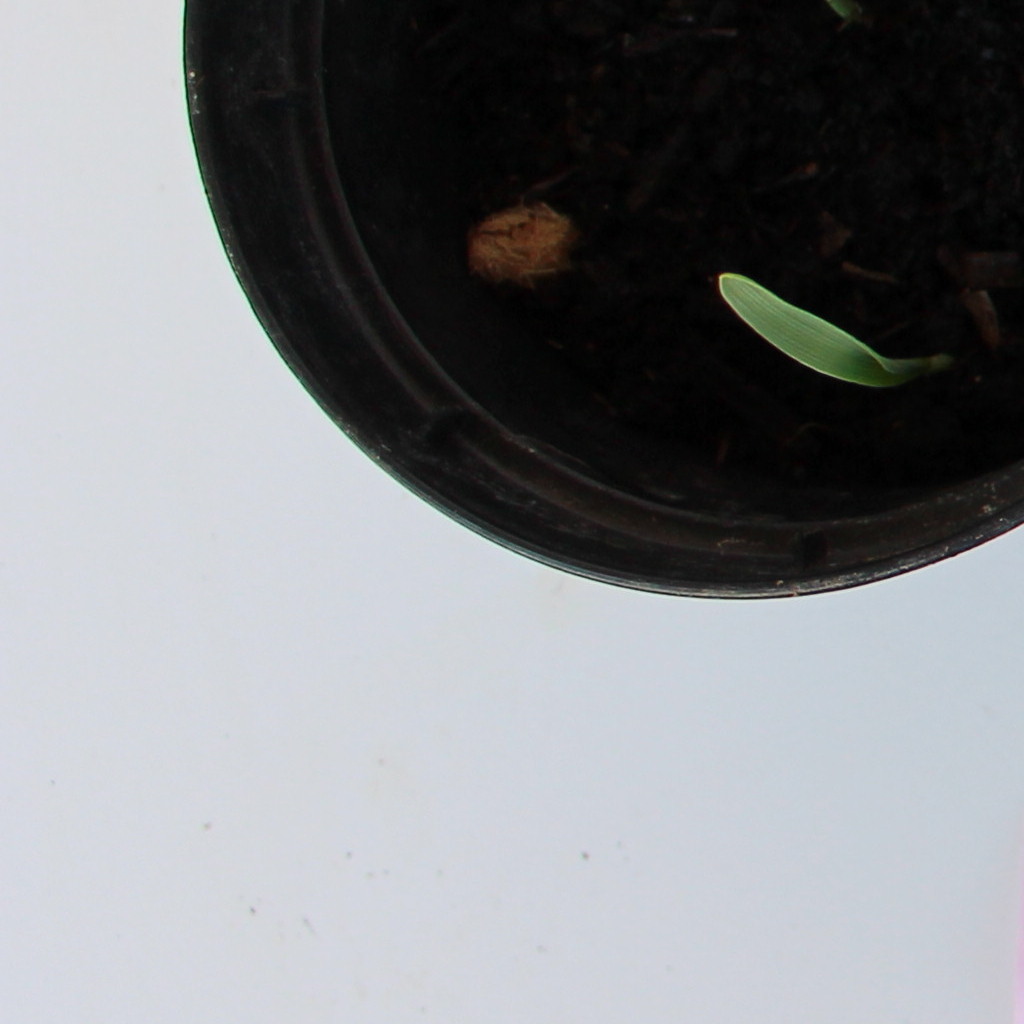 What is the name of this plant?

Avena sterilis
